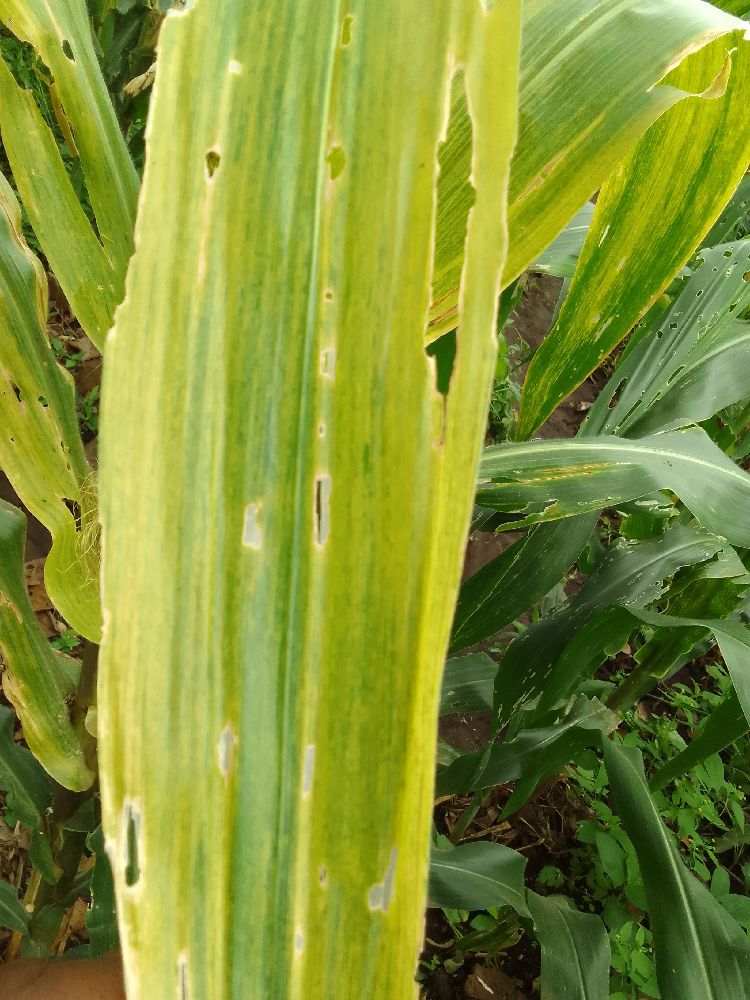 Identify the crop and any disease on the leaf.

maize, maize lethal necrosis
